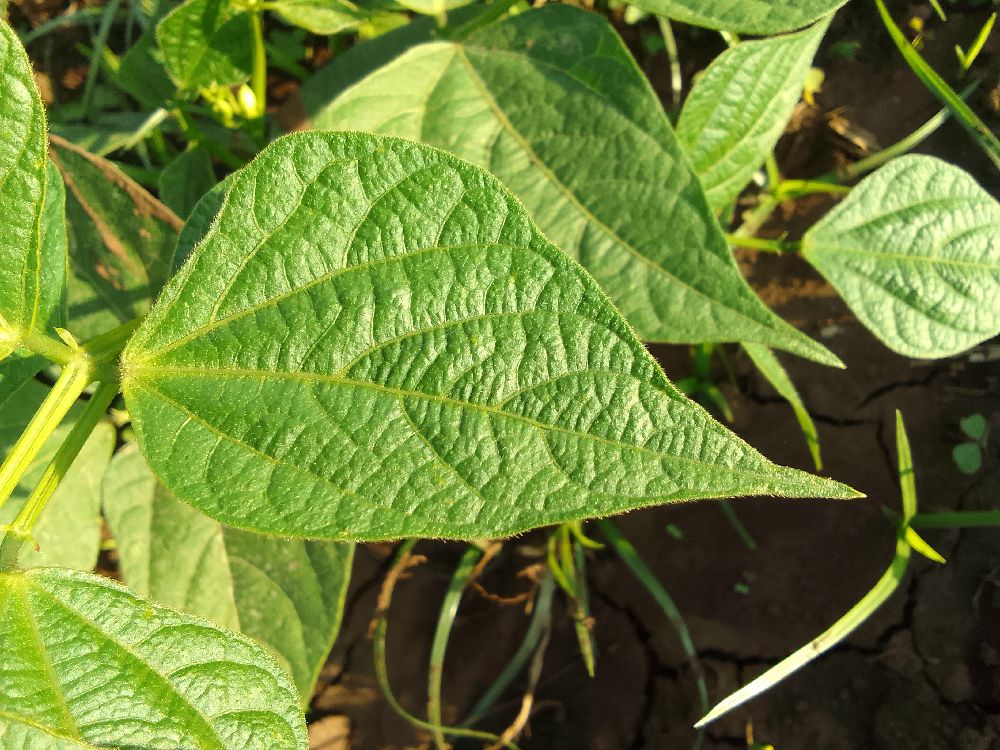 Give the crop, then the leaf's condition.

common bean, healthy
